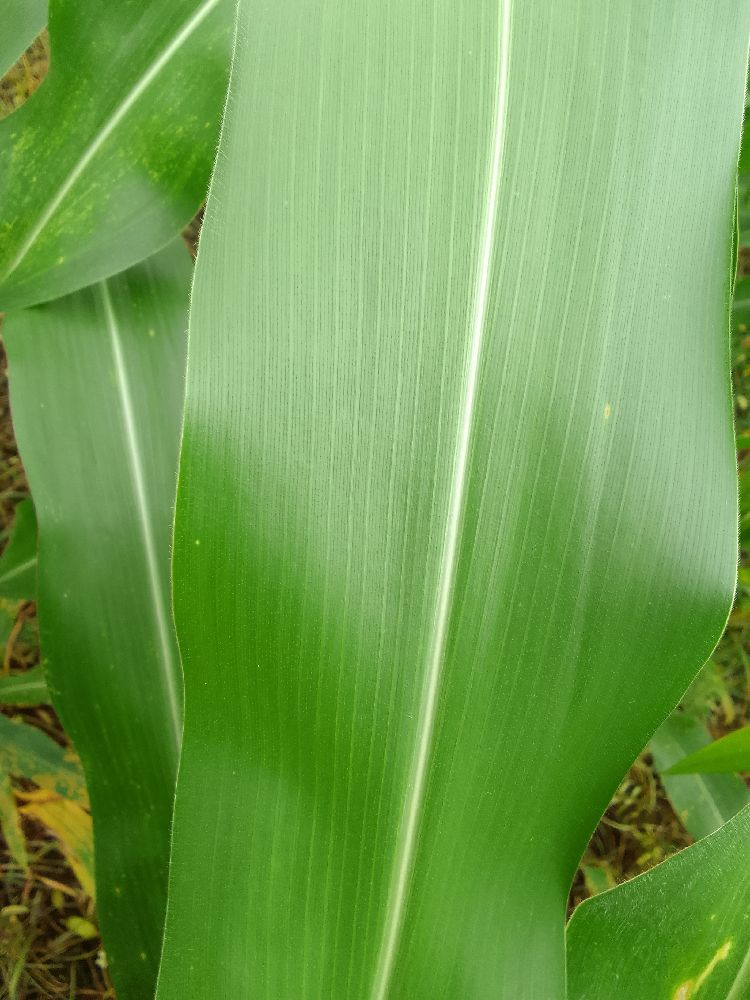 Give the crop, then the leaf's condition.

maize, healthy
